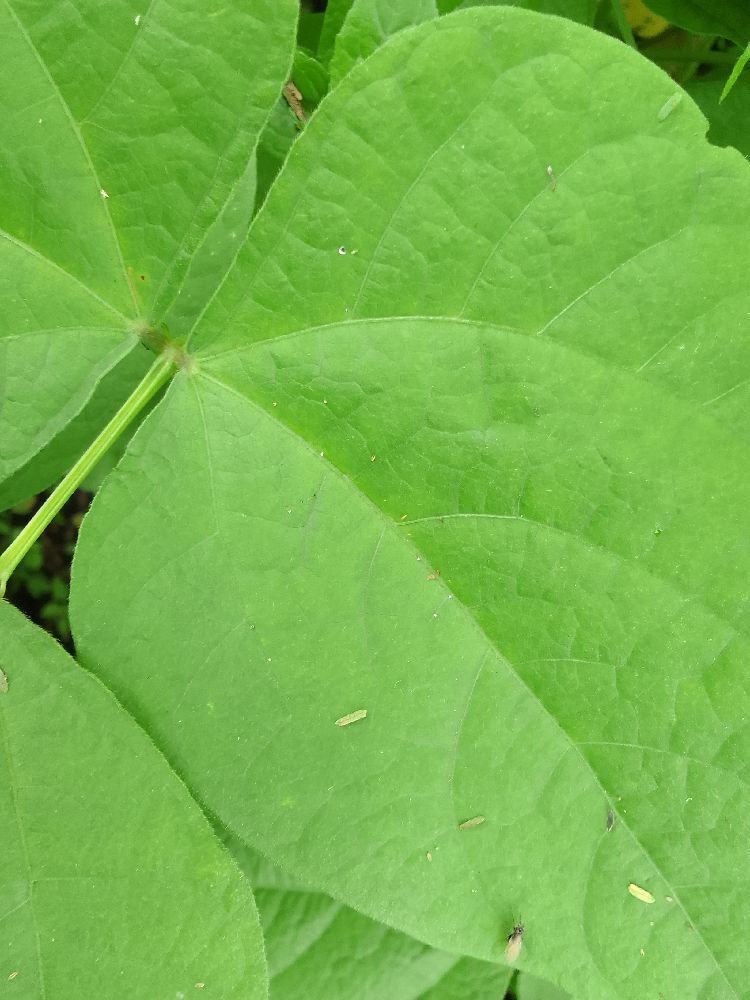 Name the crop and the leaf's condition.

common bean, healthy
